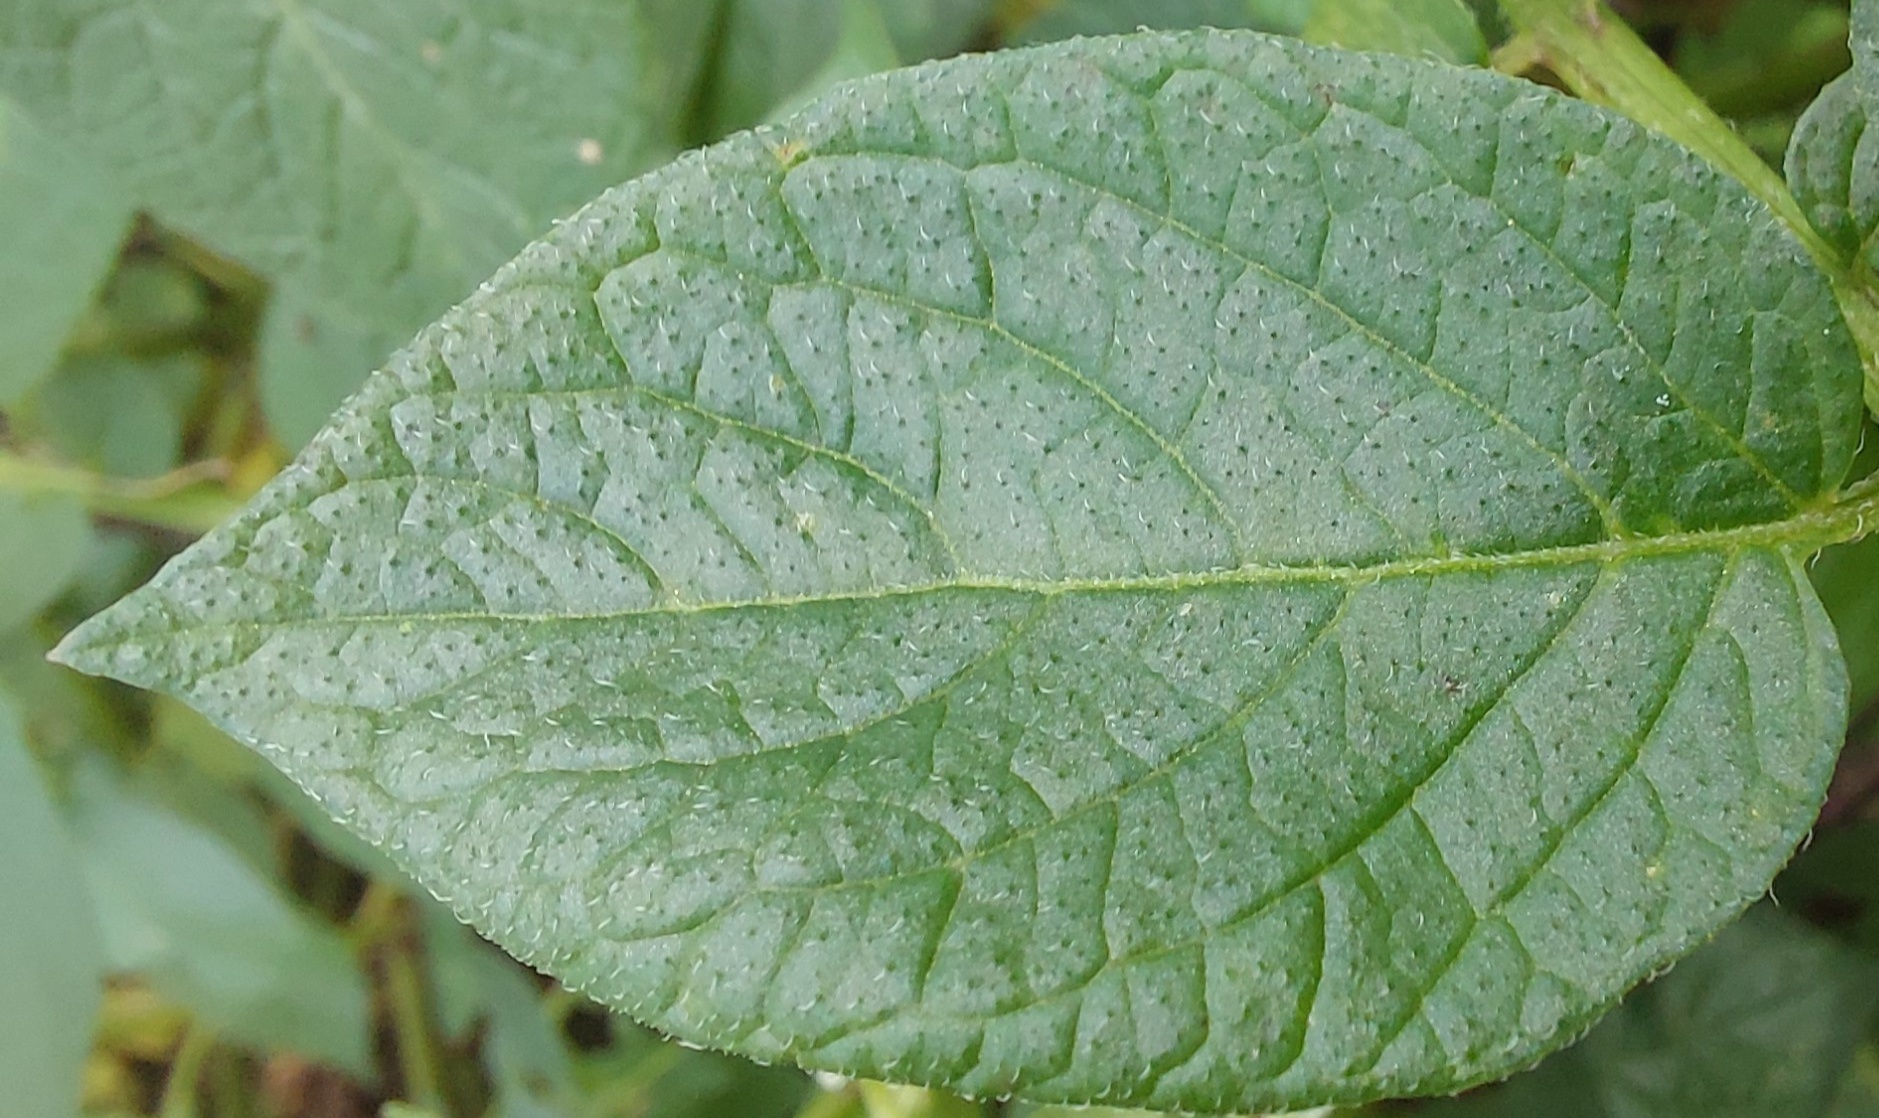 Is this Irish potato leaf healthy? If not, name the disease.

healthy
